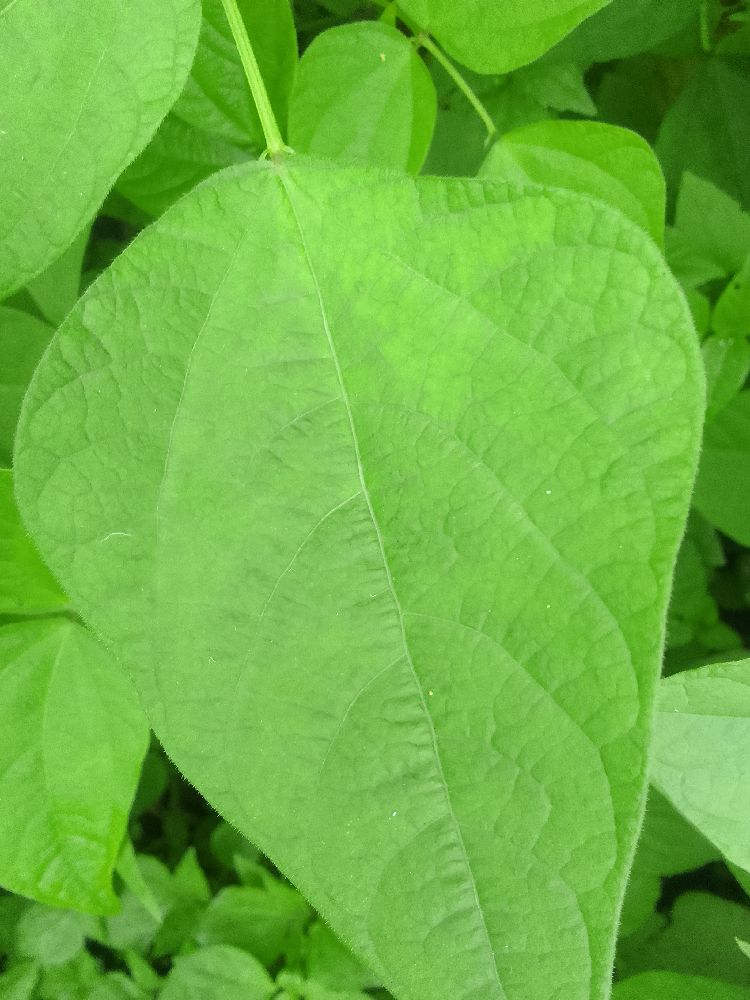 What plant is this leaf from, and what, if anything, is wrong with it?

common bean, healthy
